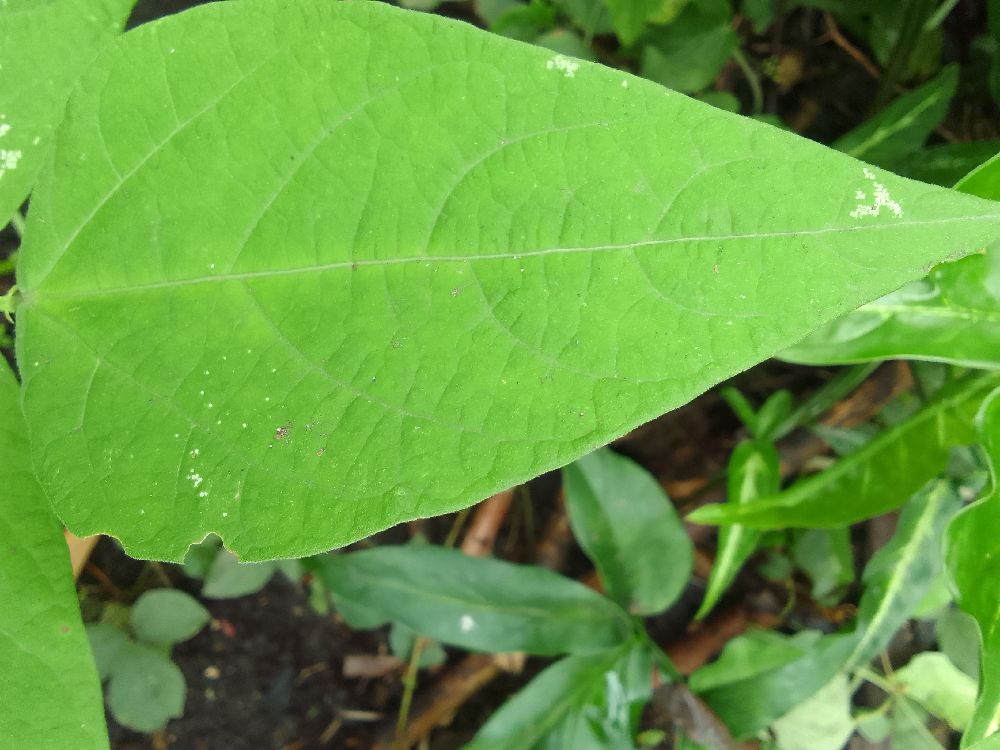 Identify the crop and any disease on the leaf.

common bean, healthy
